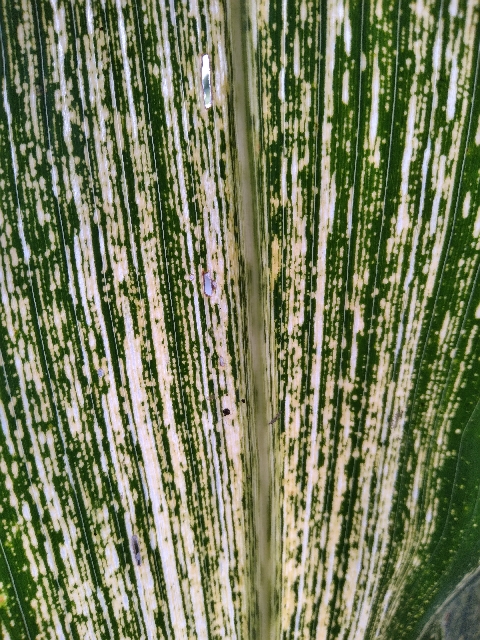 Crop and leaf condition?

maize, maize streak virus
